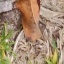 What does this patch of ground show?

grass
